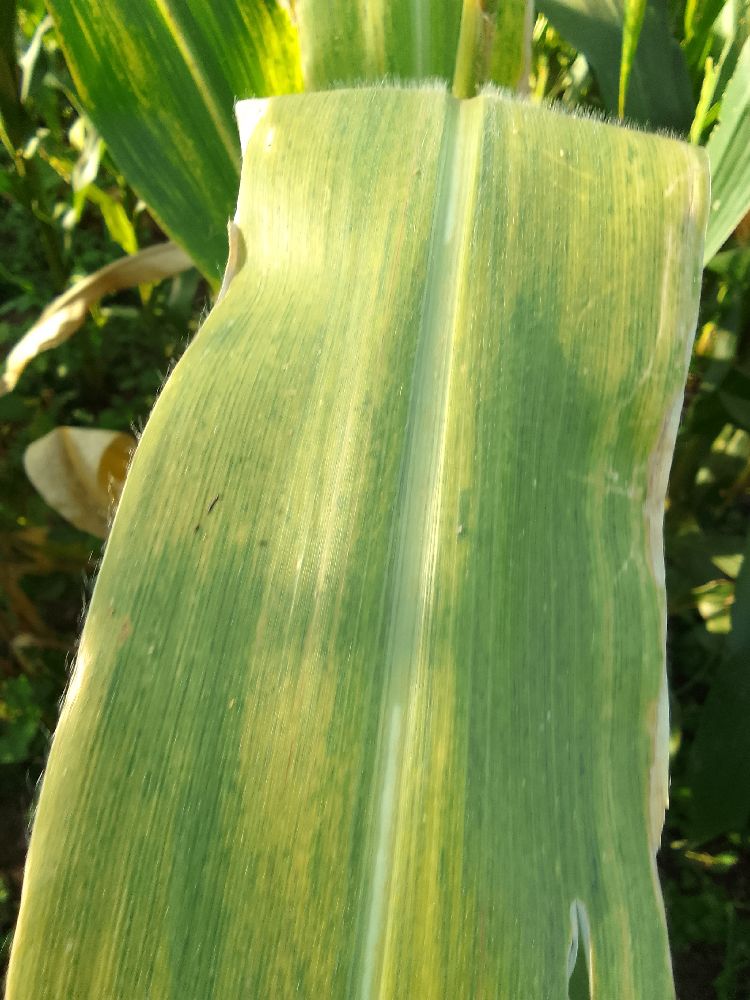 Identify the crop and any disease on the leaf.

maize, maize lethal necrosis
